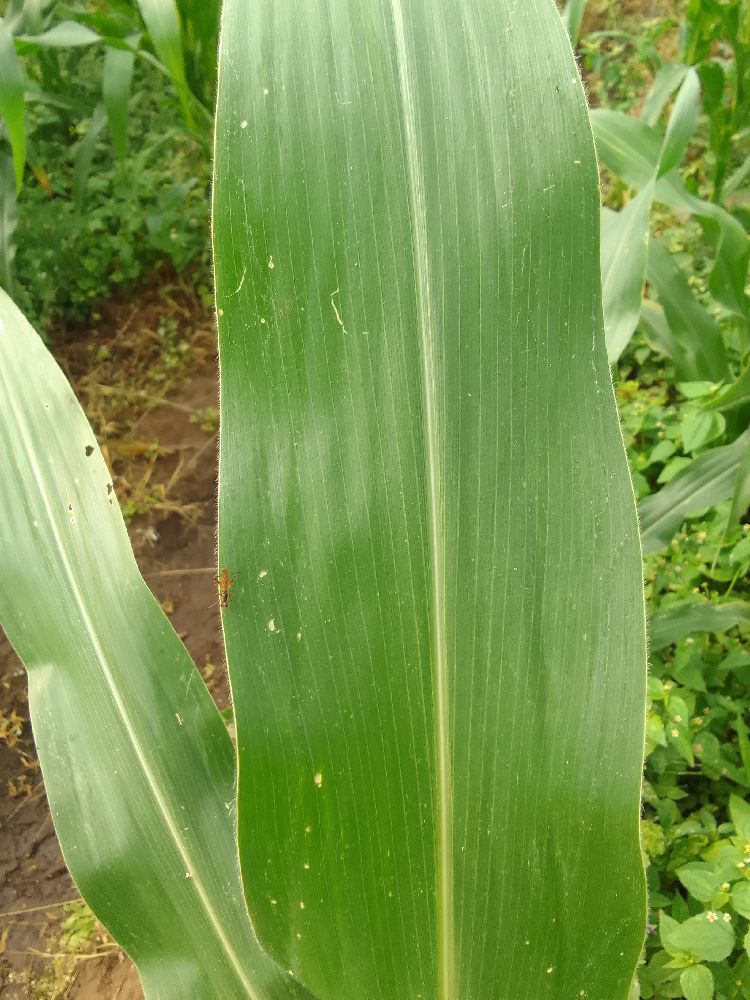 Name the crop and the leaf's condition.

maize, healthy
